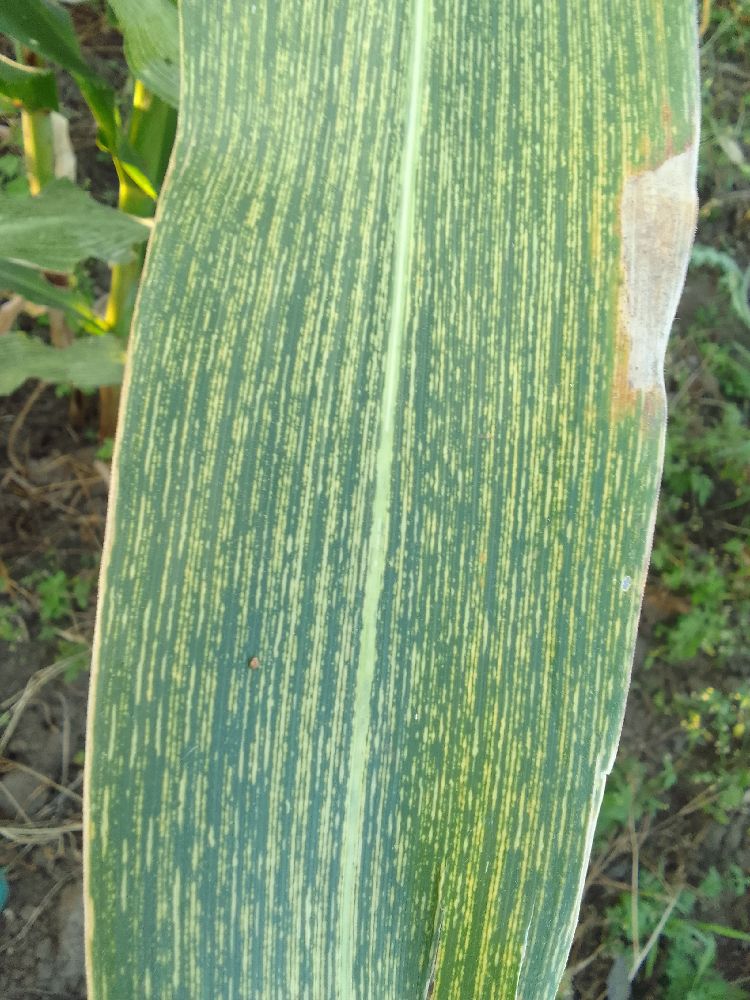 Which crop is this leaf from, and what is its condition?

maize, maize streak virus
